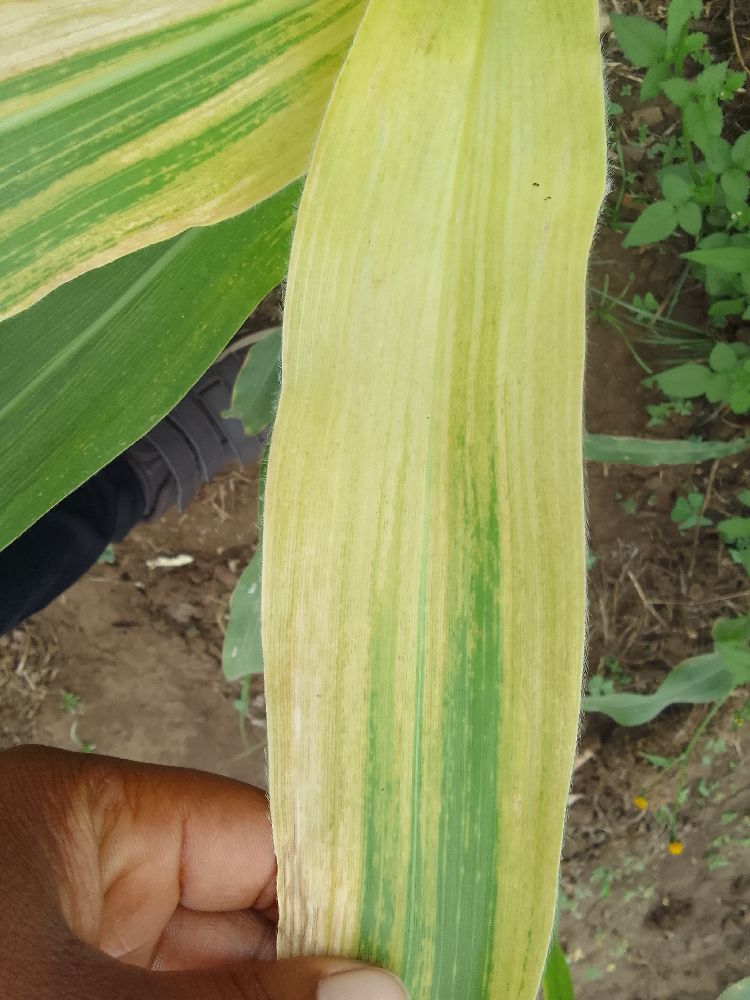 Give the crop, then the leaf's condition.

maize, maize lethal necrosis
